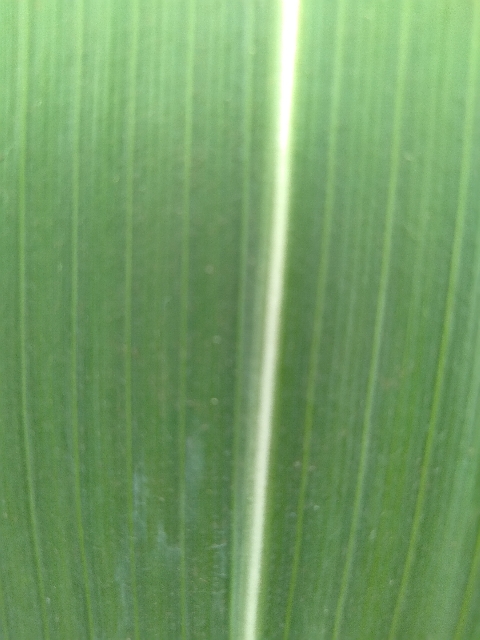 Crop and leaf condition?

maize, healthy
